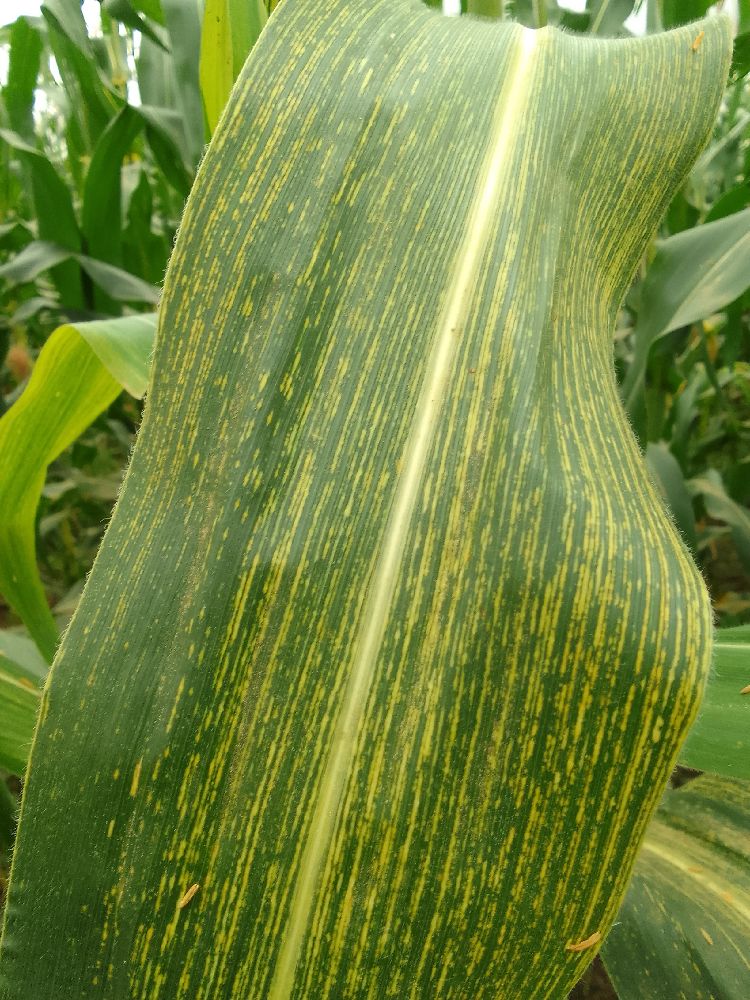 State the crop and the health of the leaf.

maize, maize streak virus
